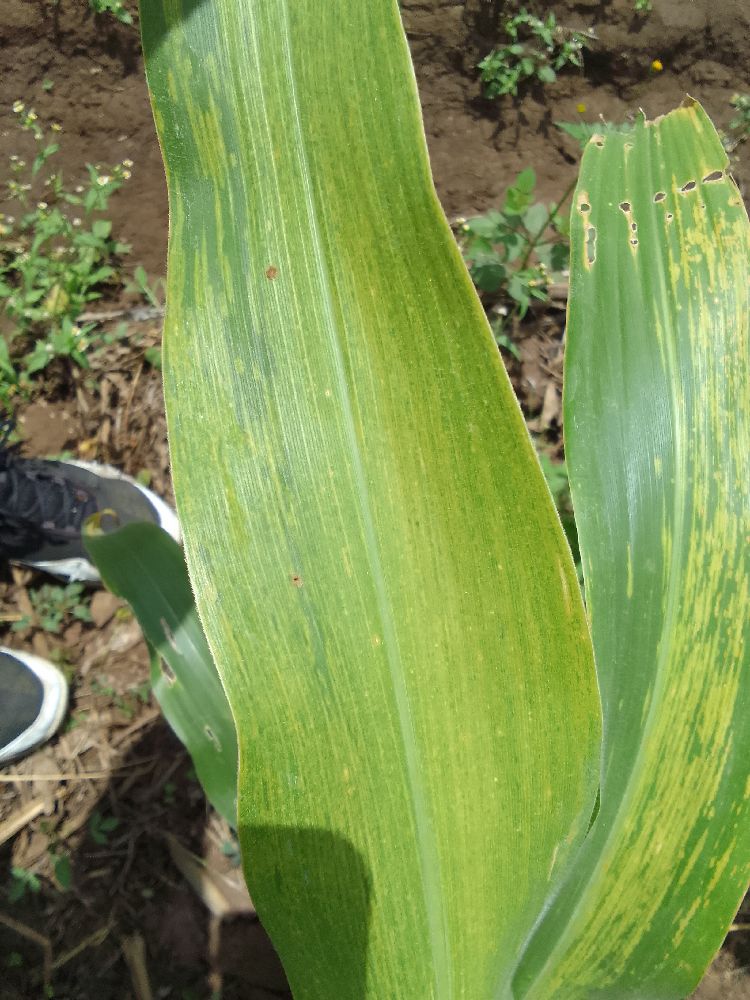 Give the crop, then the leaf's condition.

maize, maize lethal necrosis
